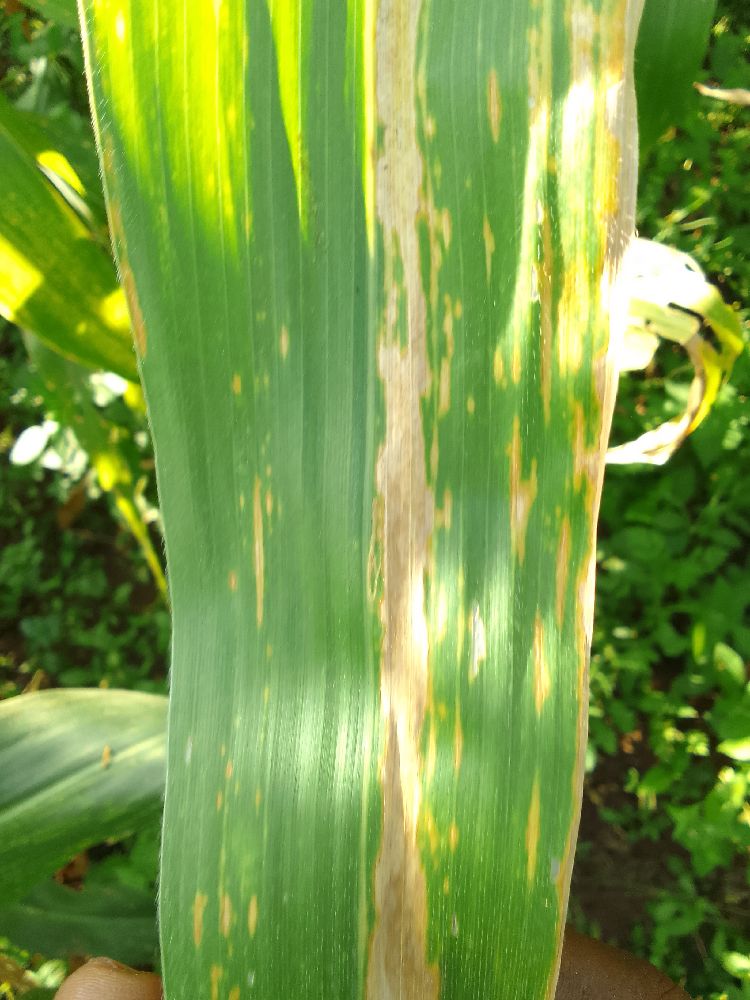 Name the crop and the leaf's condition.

maize, maize lethal necrosis
